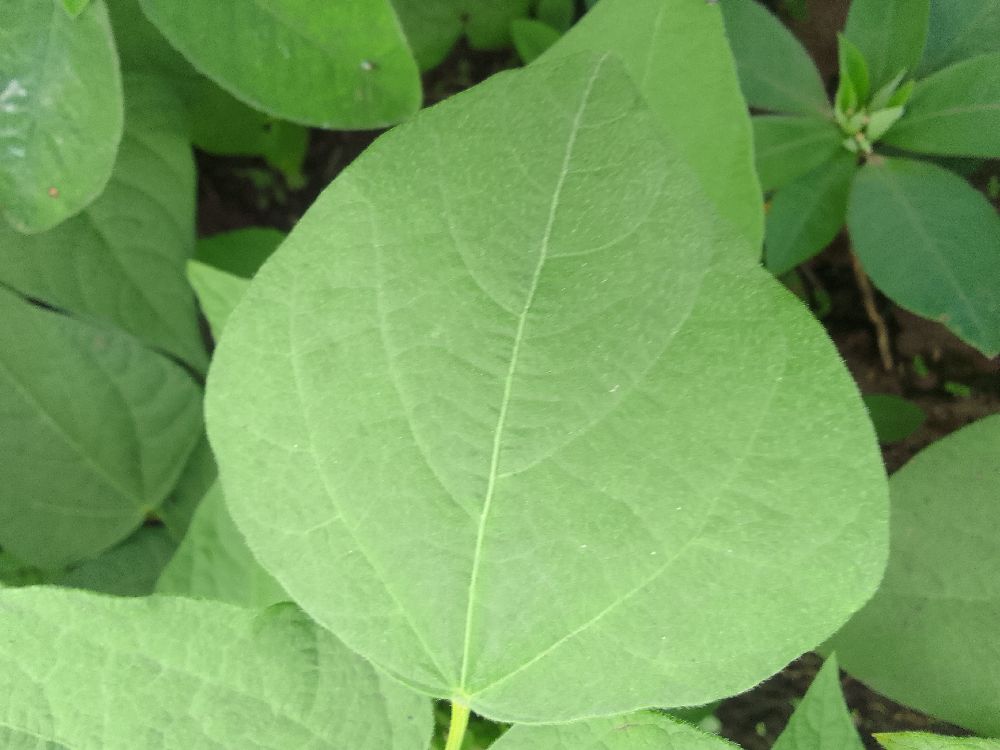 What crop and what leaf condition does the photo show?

common bean, healthy
